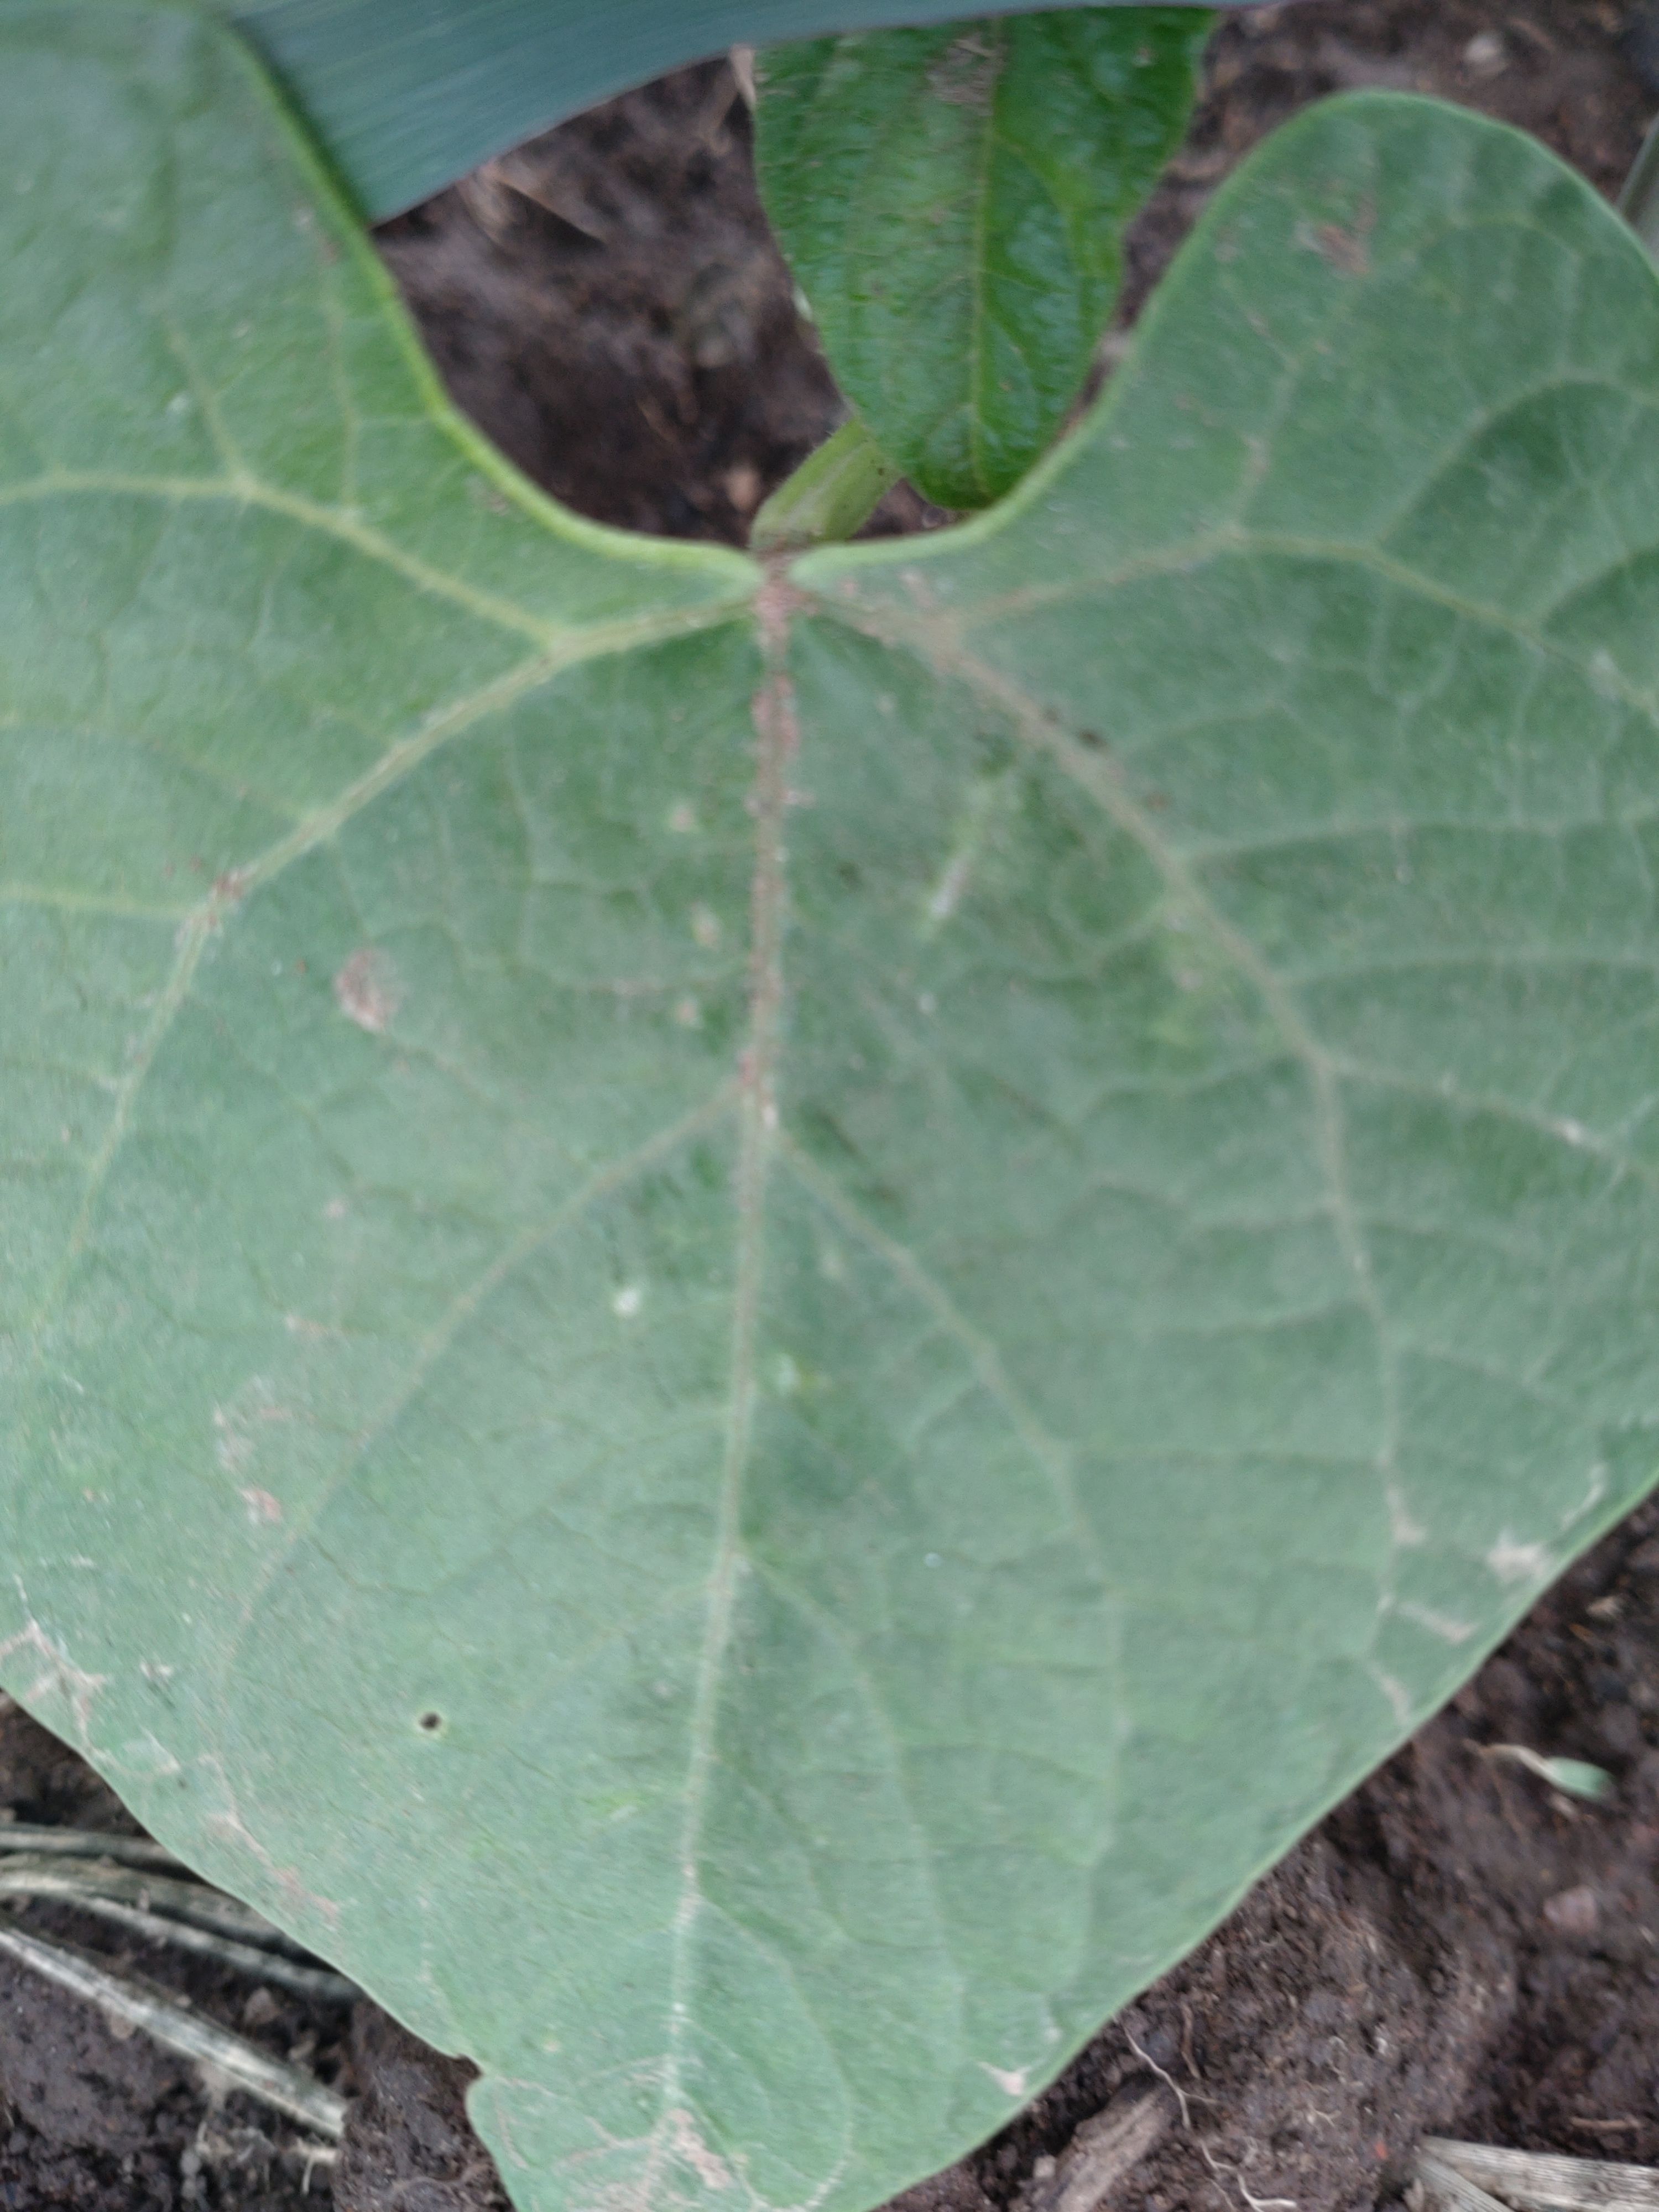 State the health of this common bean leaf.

healthy
